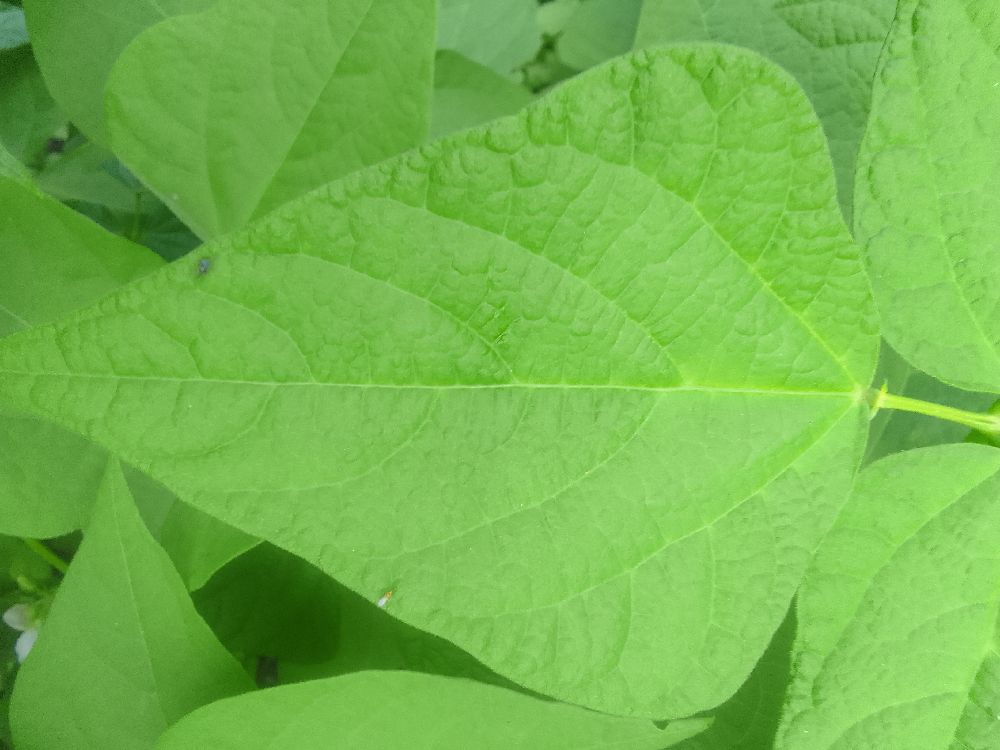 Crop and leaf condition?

common bean, healthy
